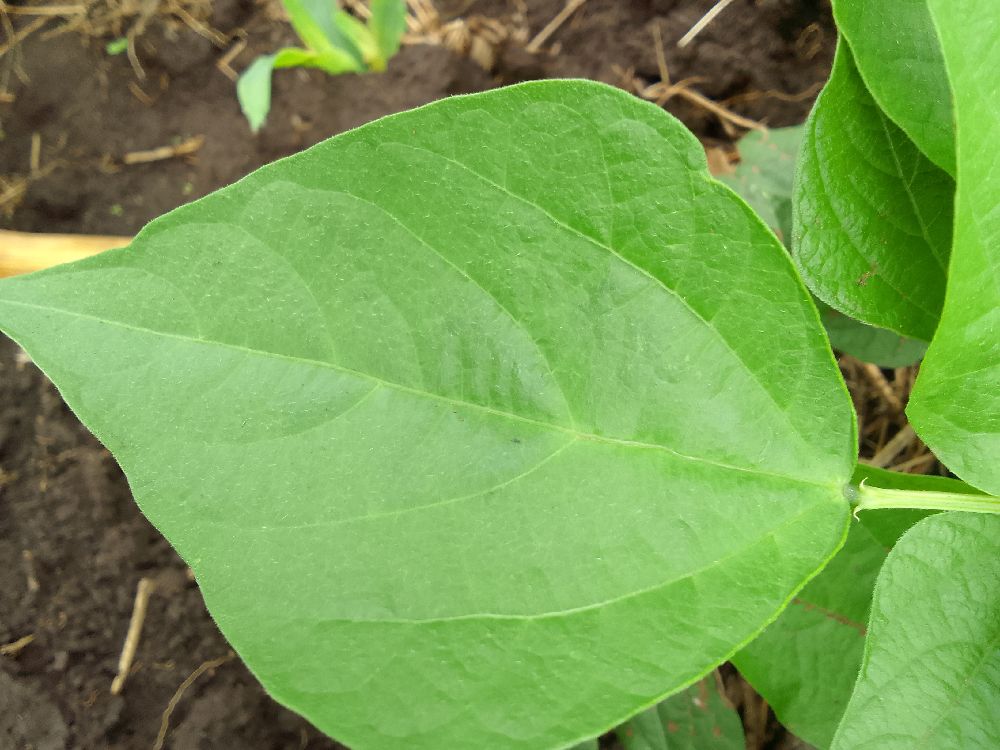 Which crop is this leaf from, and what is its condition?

common bean, healthy
